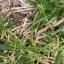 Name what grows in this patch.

grass
